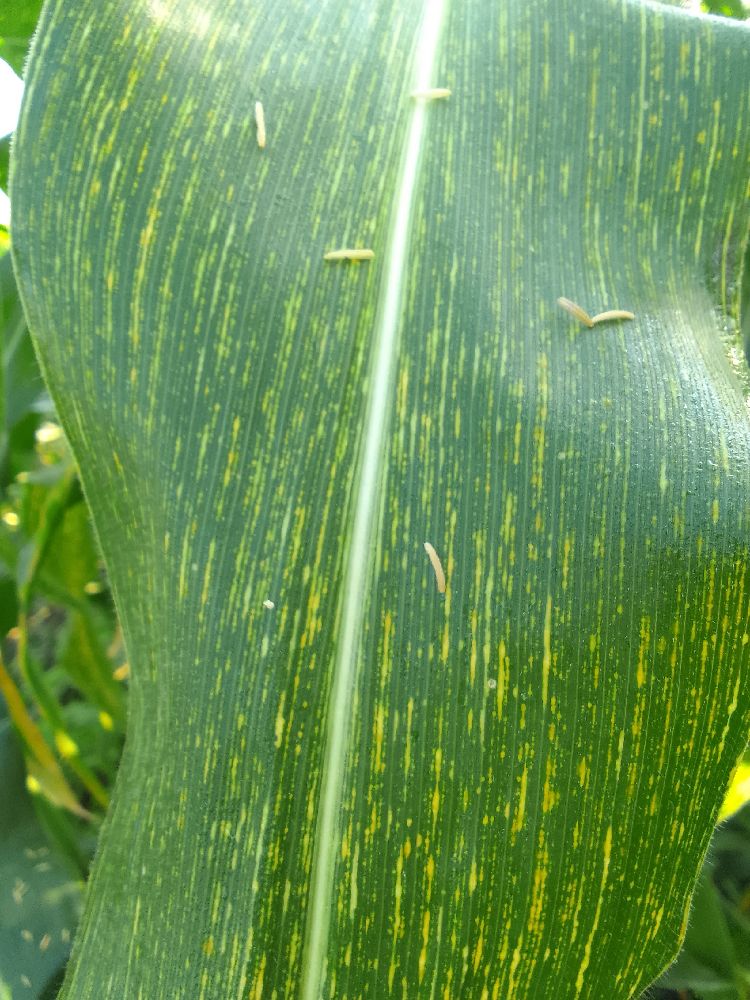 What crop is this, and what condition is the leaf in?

maize, maize streak virus
